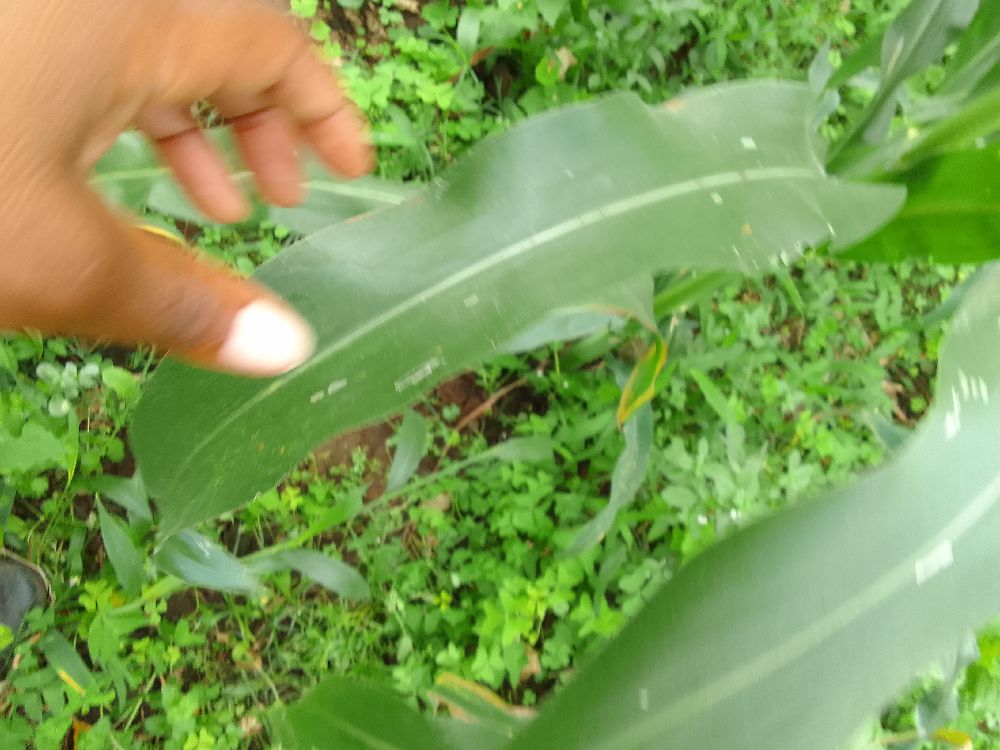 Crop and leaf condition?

maize, healthy
